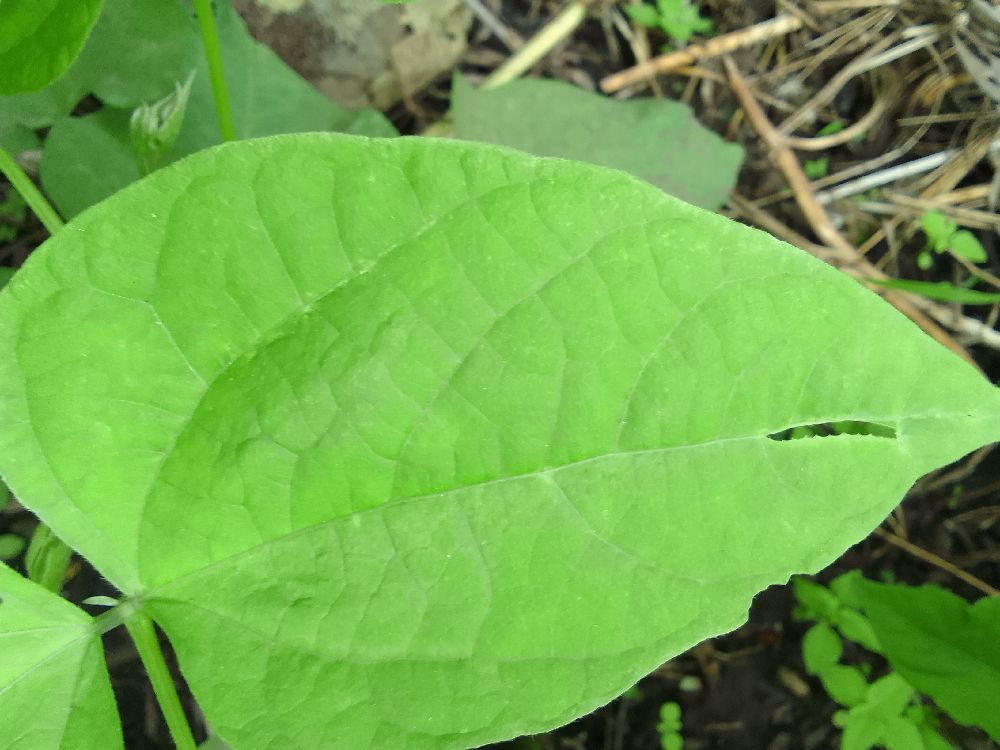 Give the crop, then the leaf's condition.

common bean, healthy
